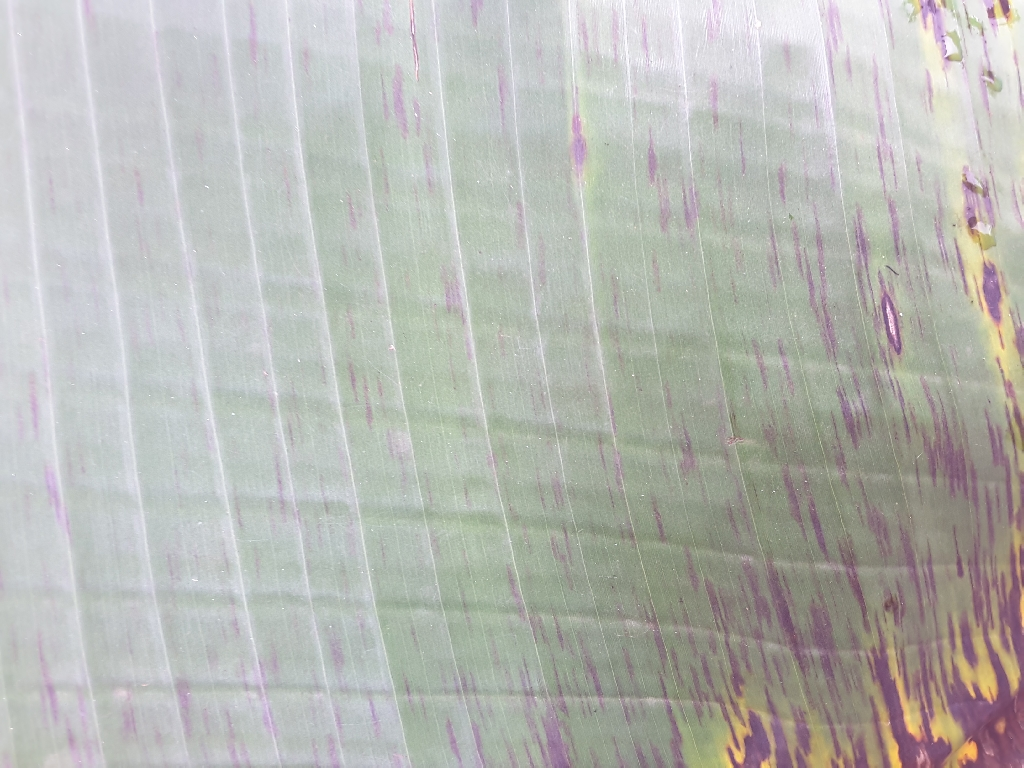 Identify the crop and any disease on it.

banana, black sigatoka
